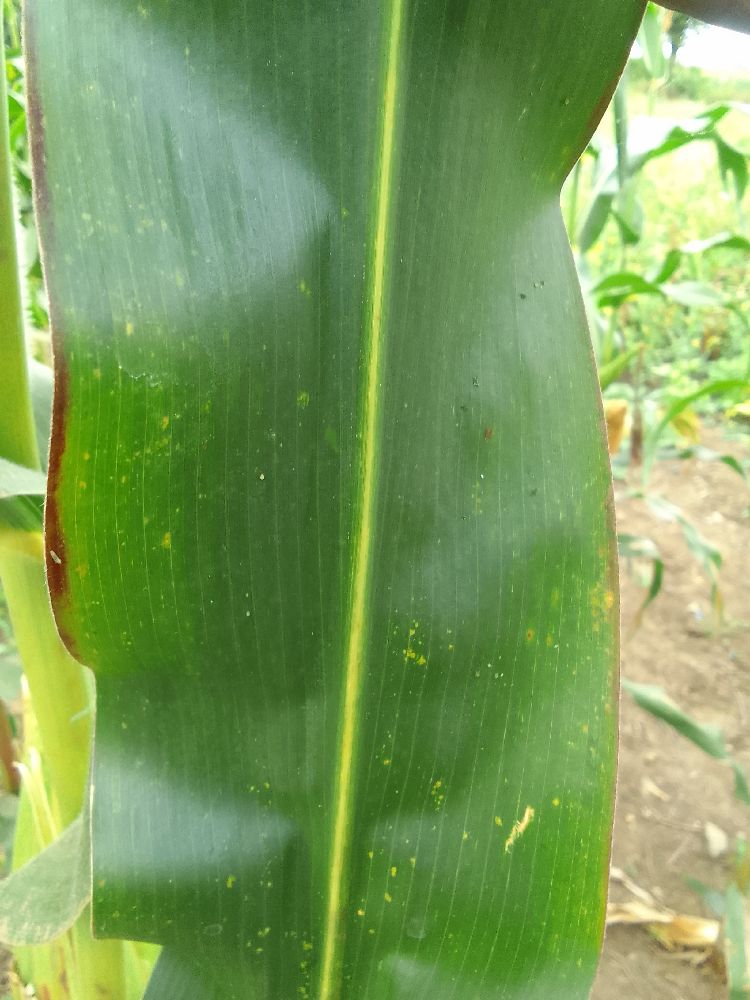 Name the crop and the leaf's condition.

maize, healthy
